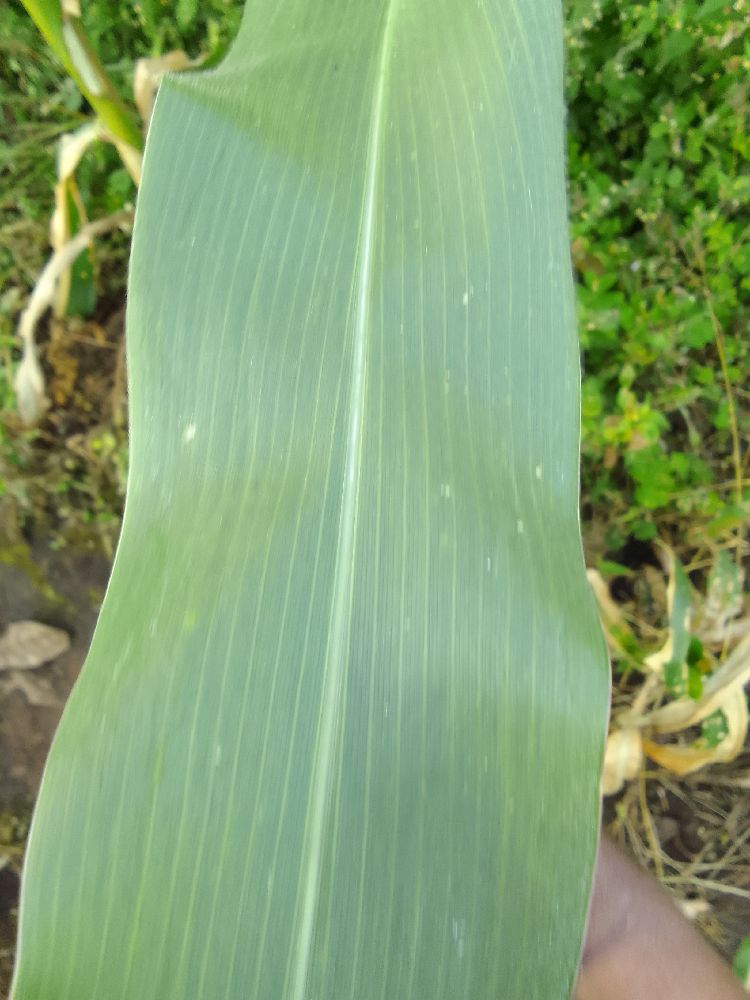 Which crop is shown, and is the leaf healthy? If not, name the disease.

maize, healthy
